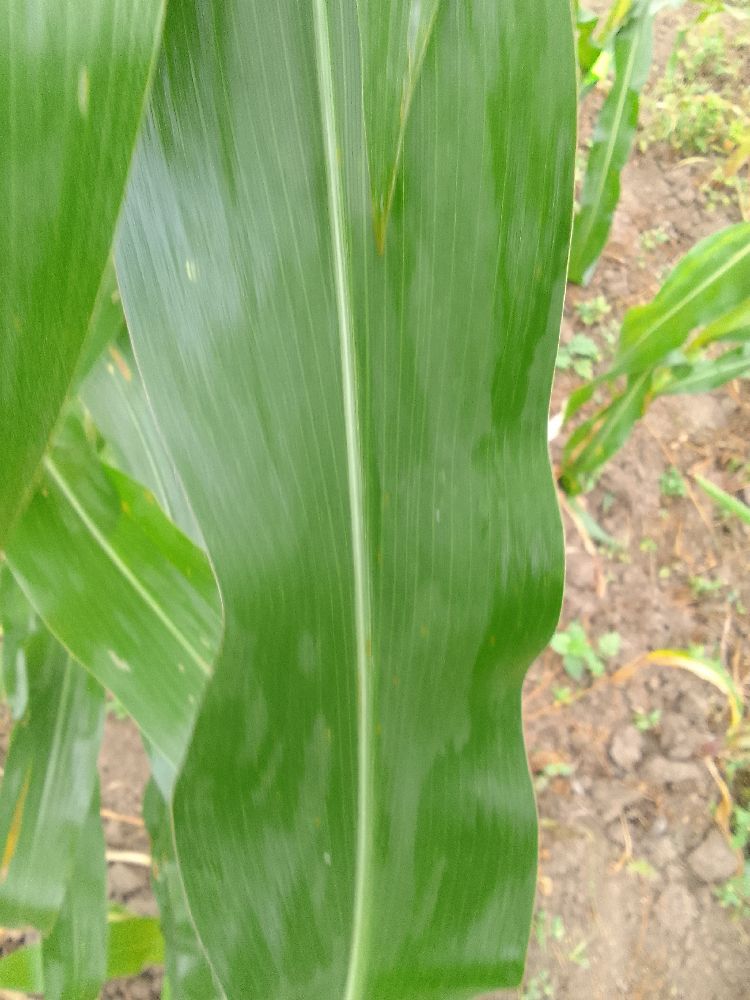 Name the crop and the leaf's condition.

maize, healthy
